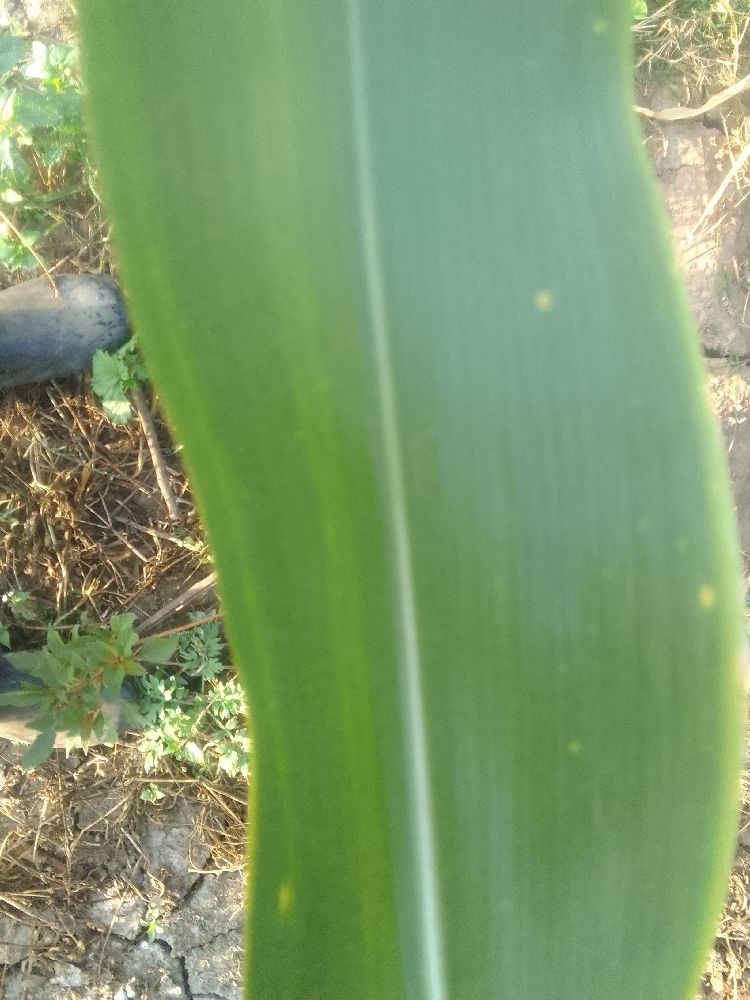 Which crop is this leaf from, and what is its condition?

maize, healthy
